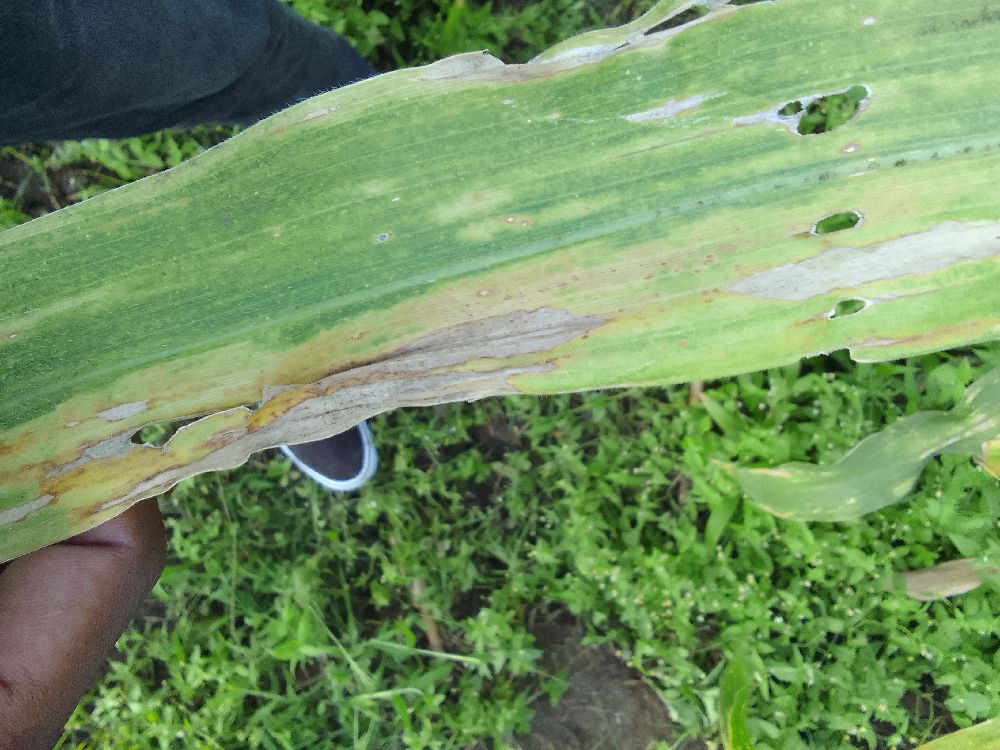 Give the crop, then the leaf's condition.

maize, maize lethal necrosis
